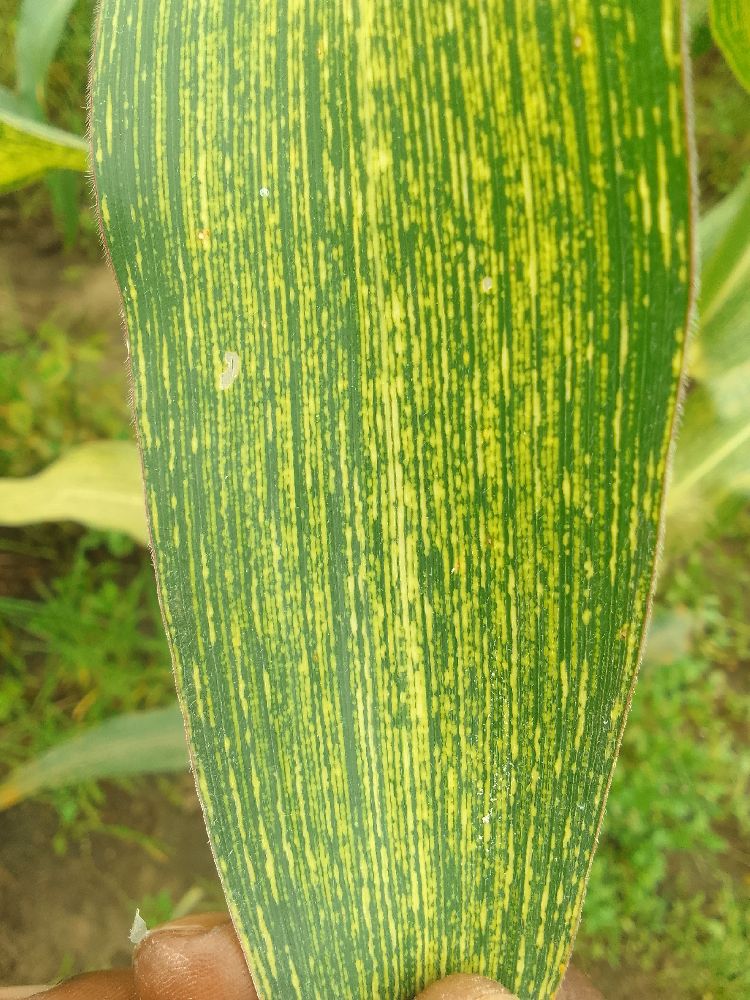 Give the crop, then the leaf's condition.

maize, maize streak virus
